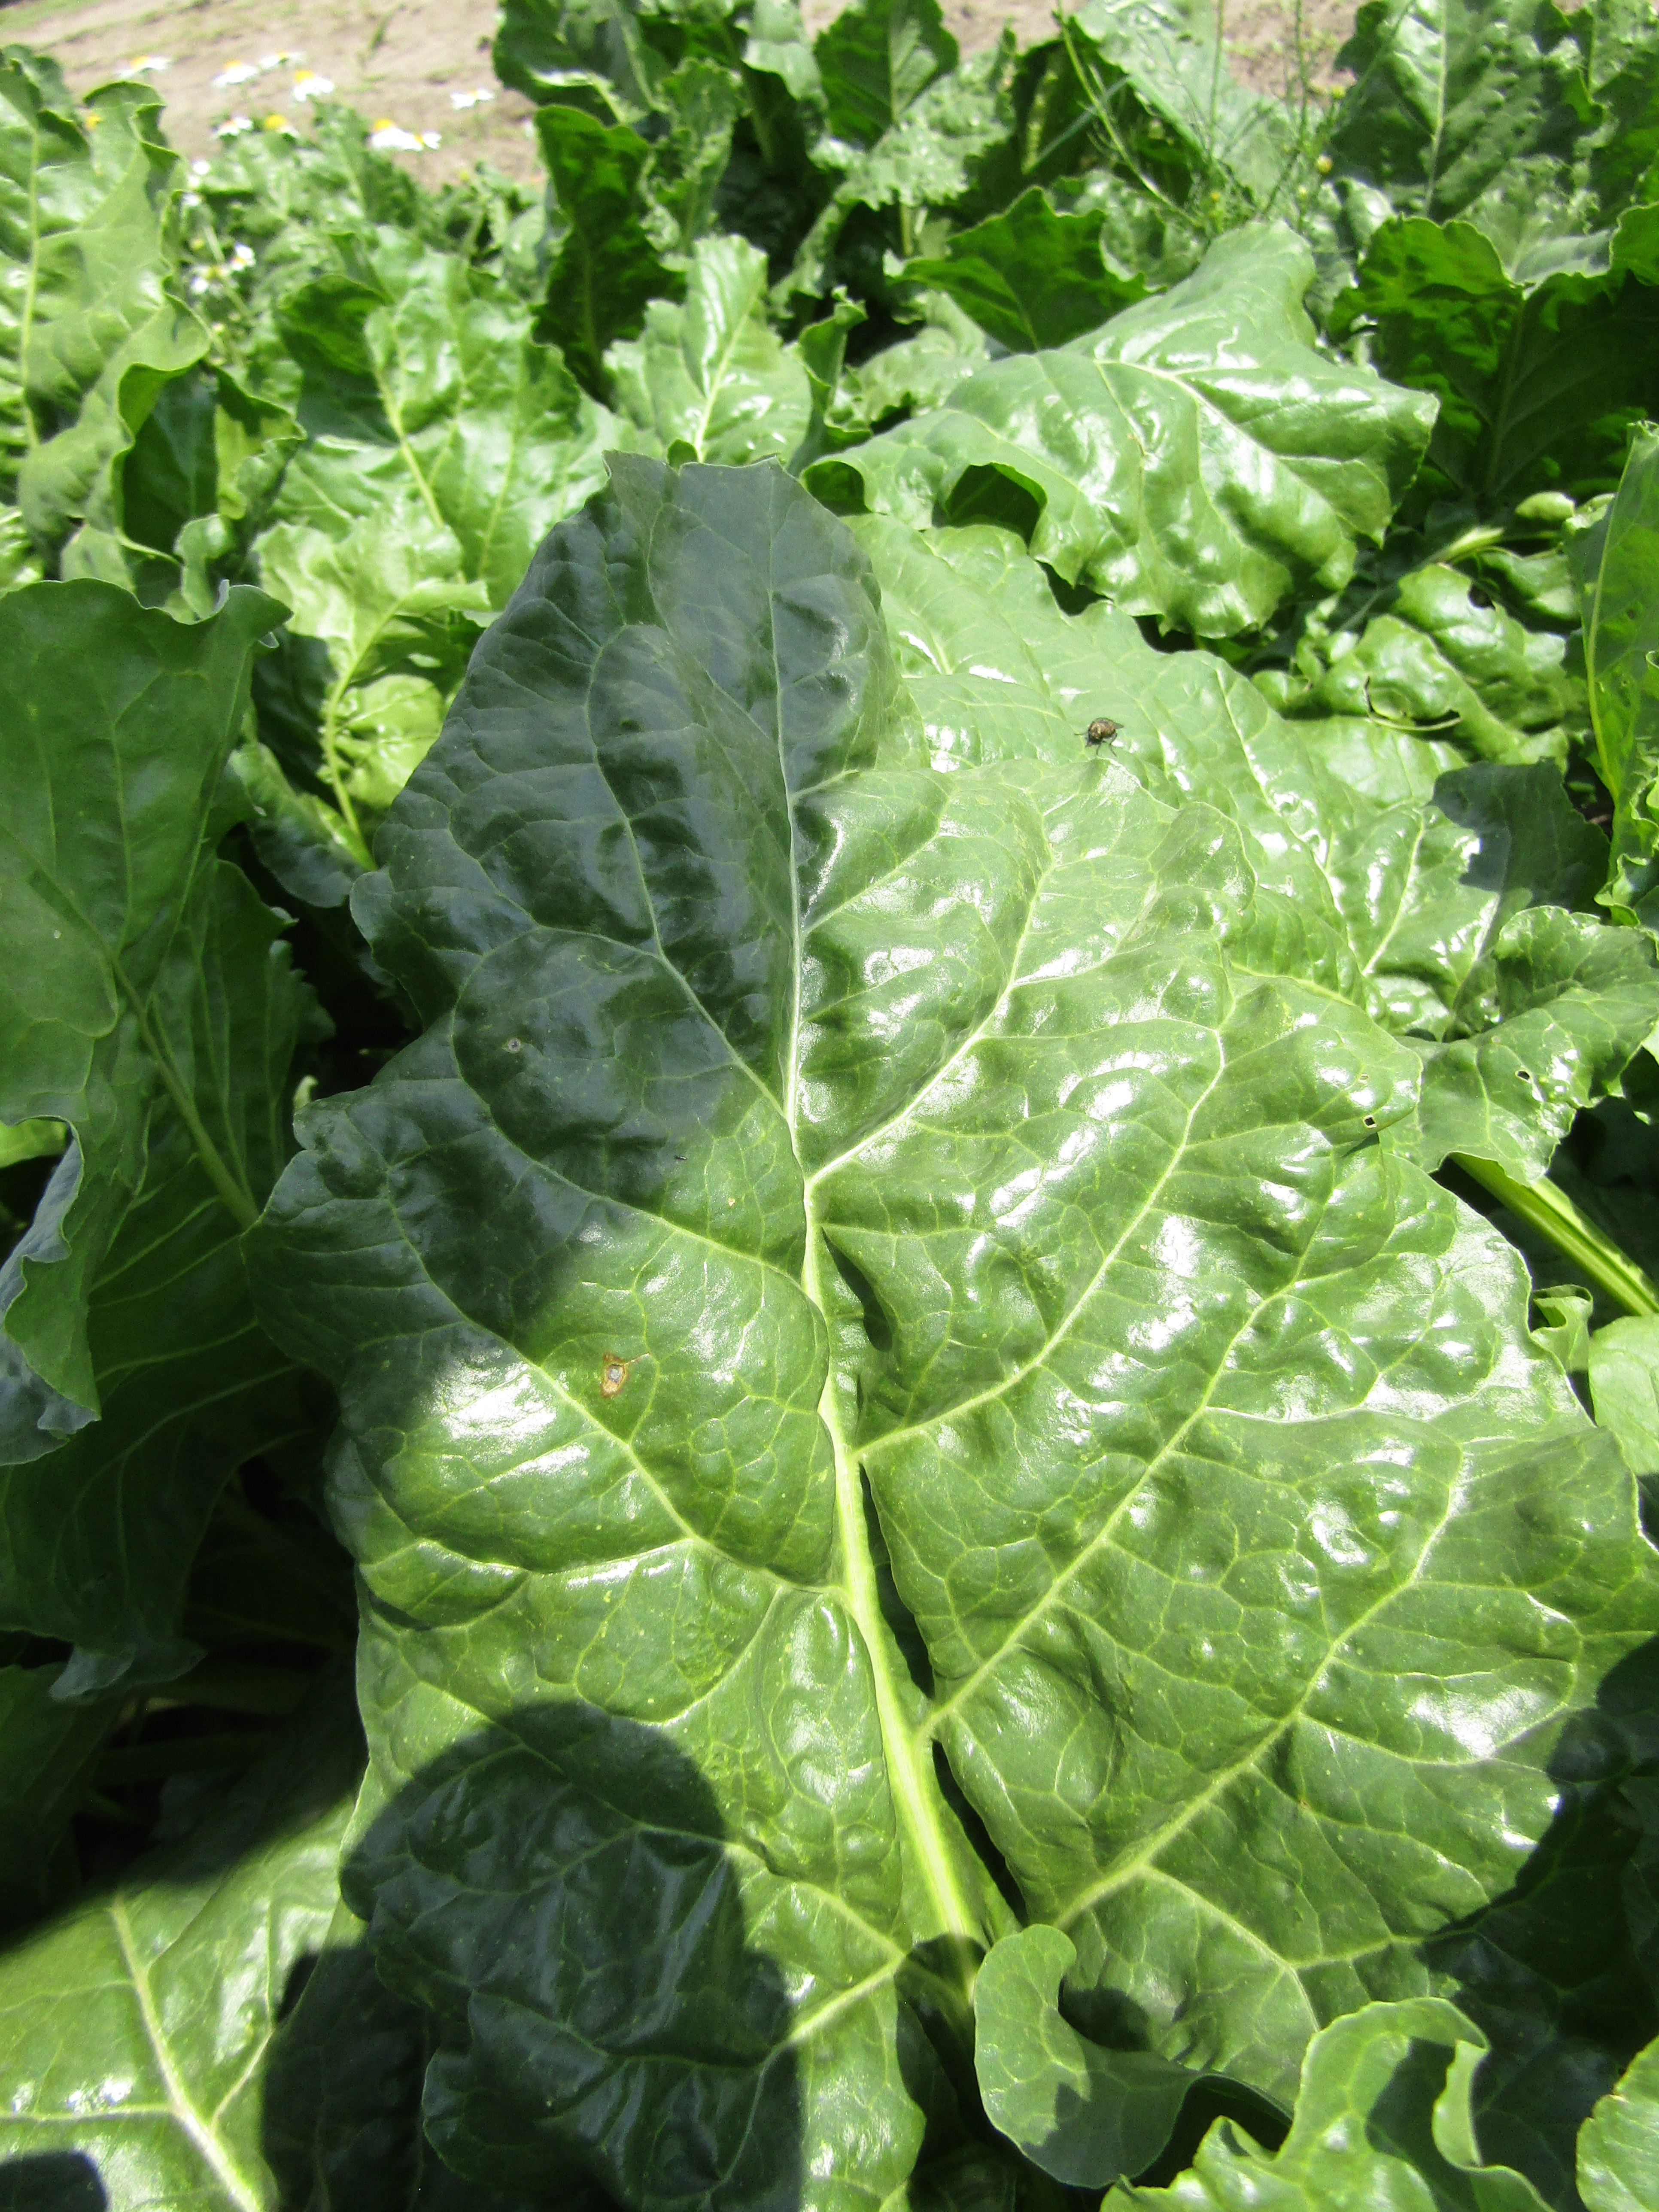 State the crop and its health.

beet, cercospora
